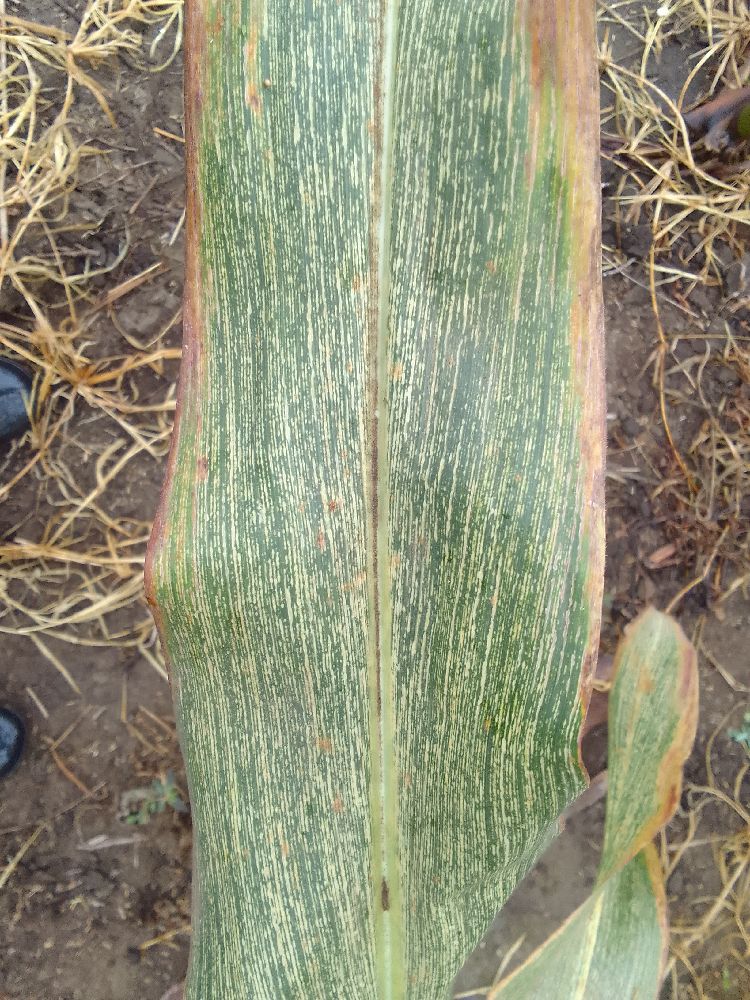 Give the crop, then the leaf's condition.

maize, maize streak virus
